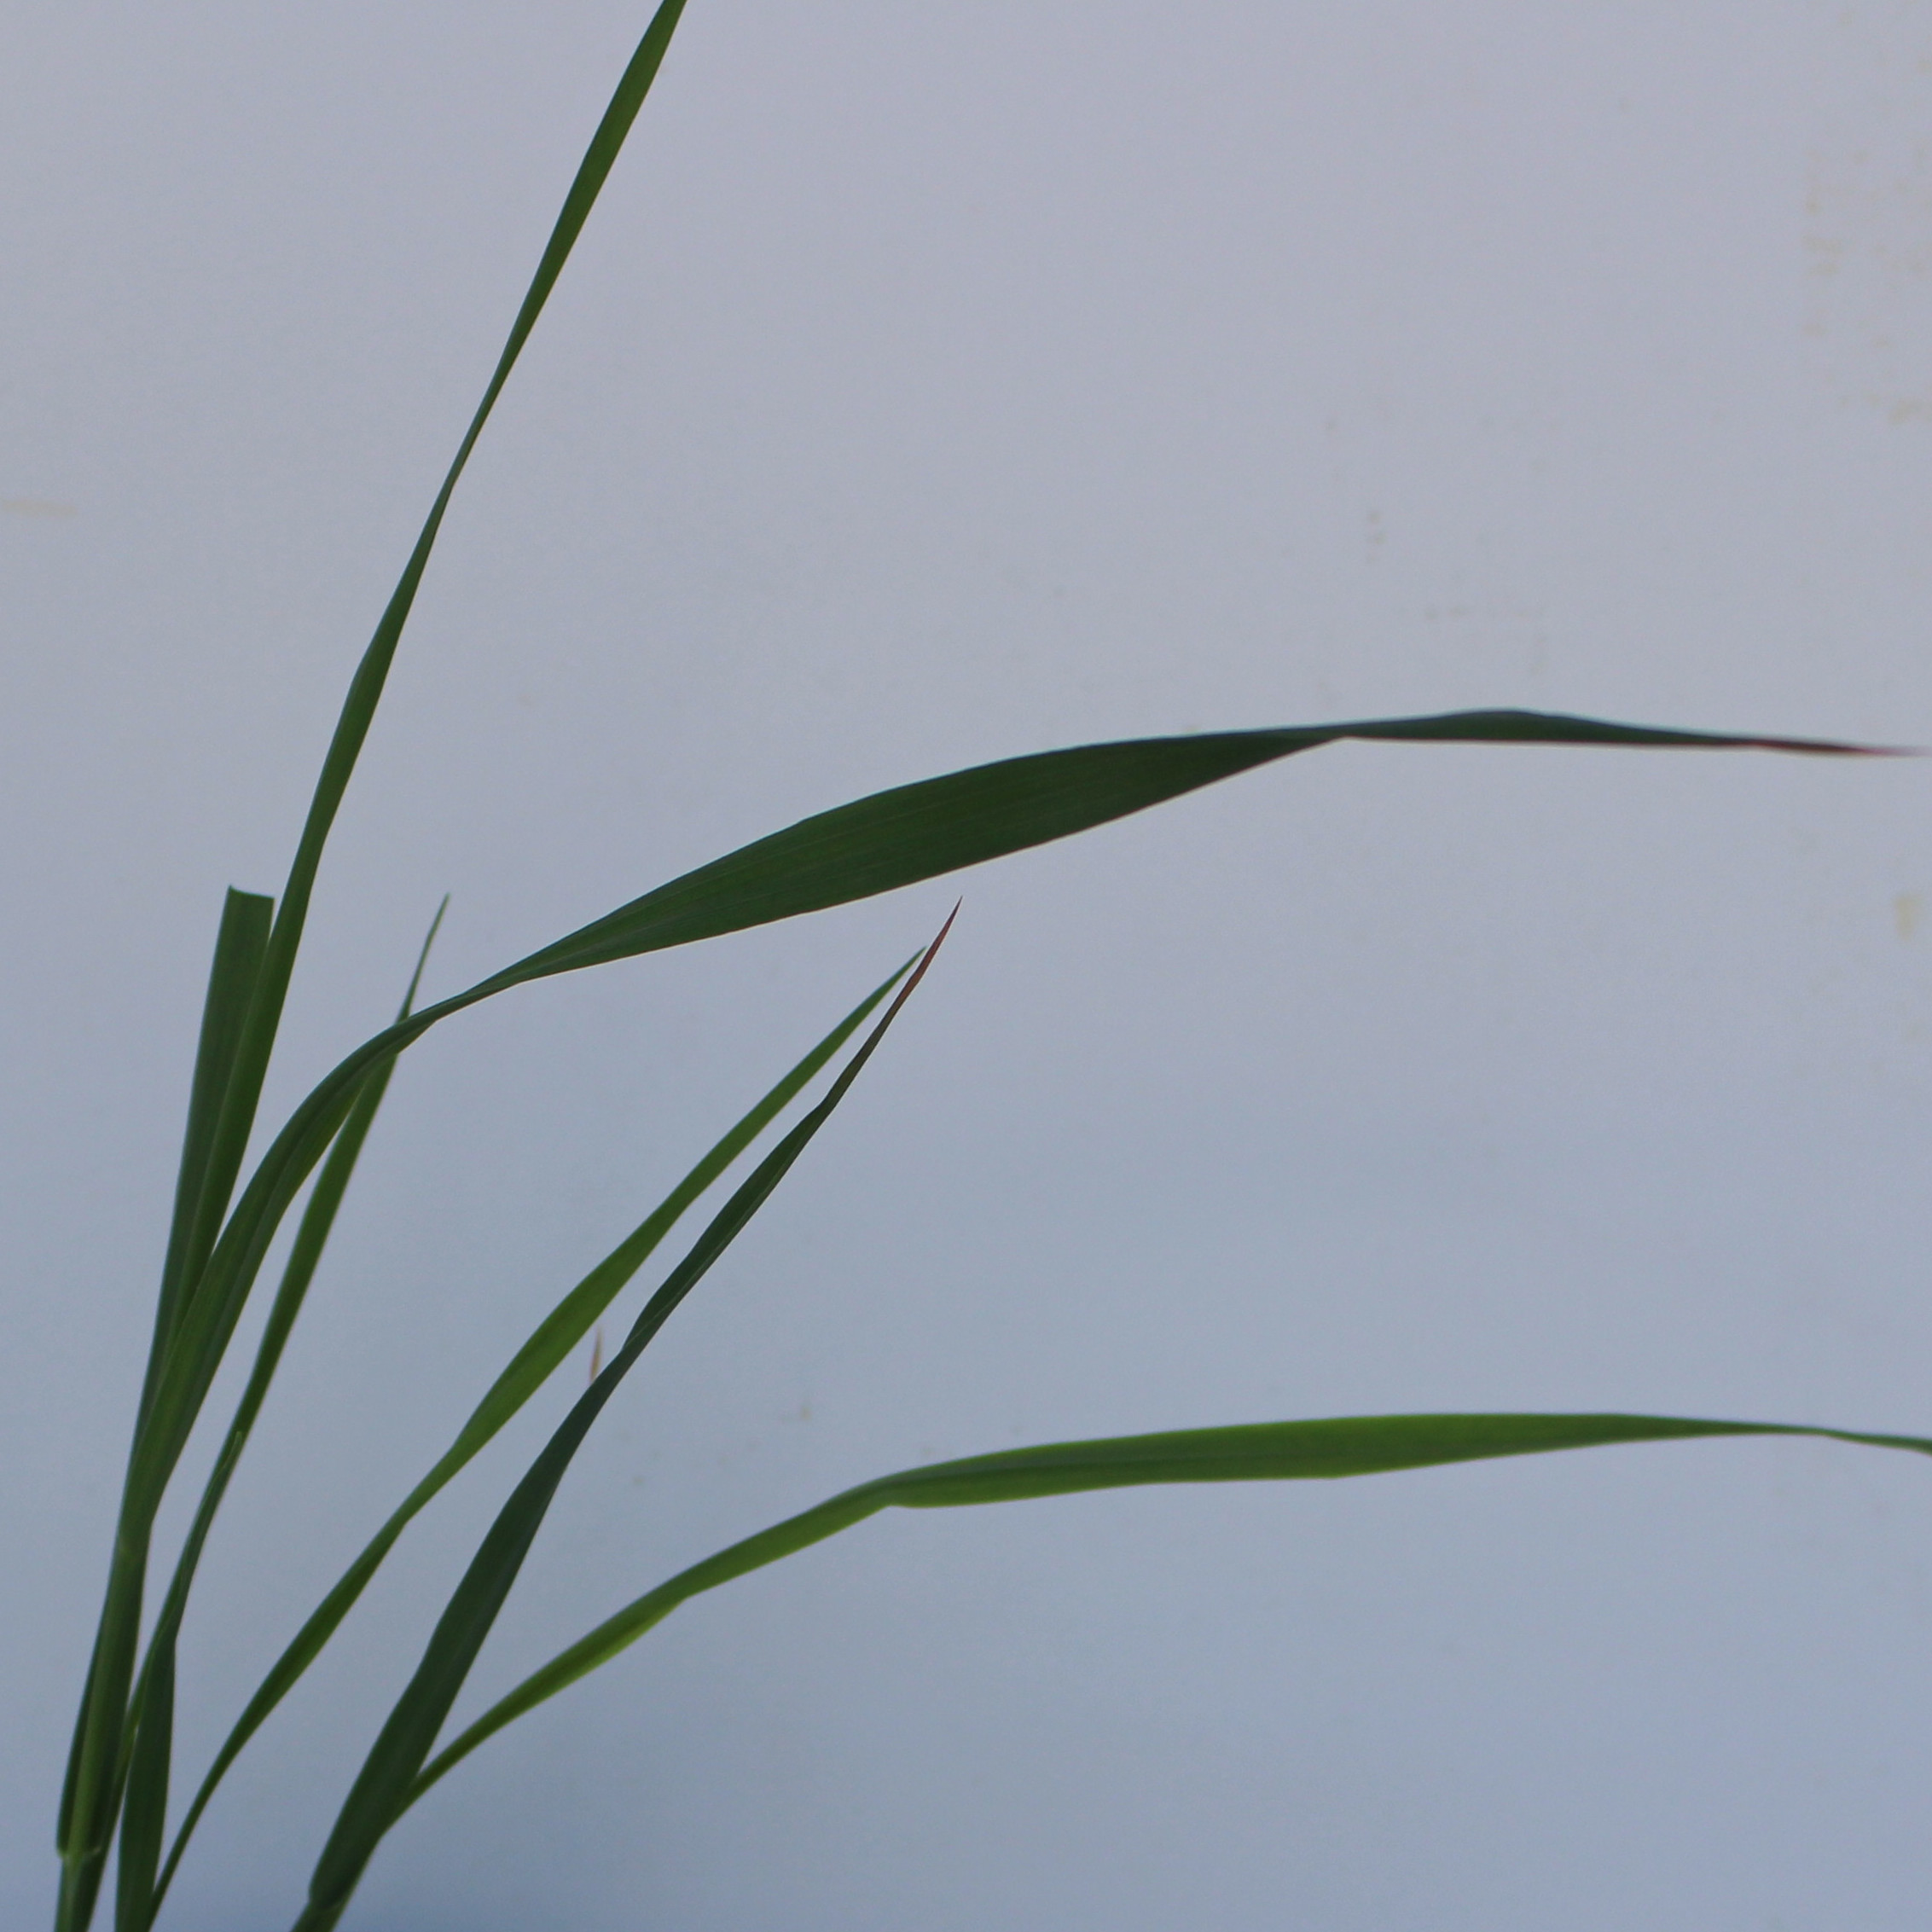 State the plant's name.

Avena sterilis
